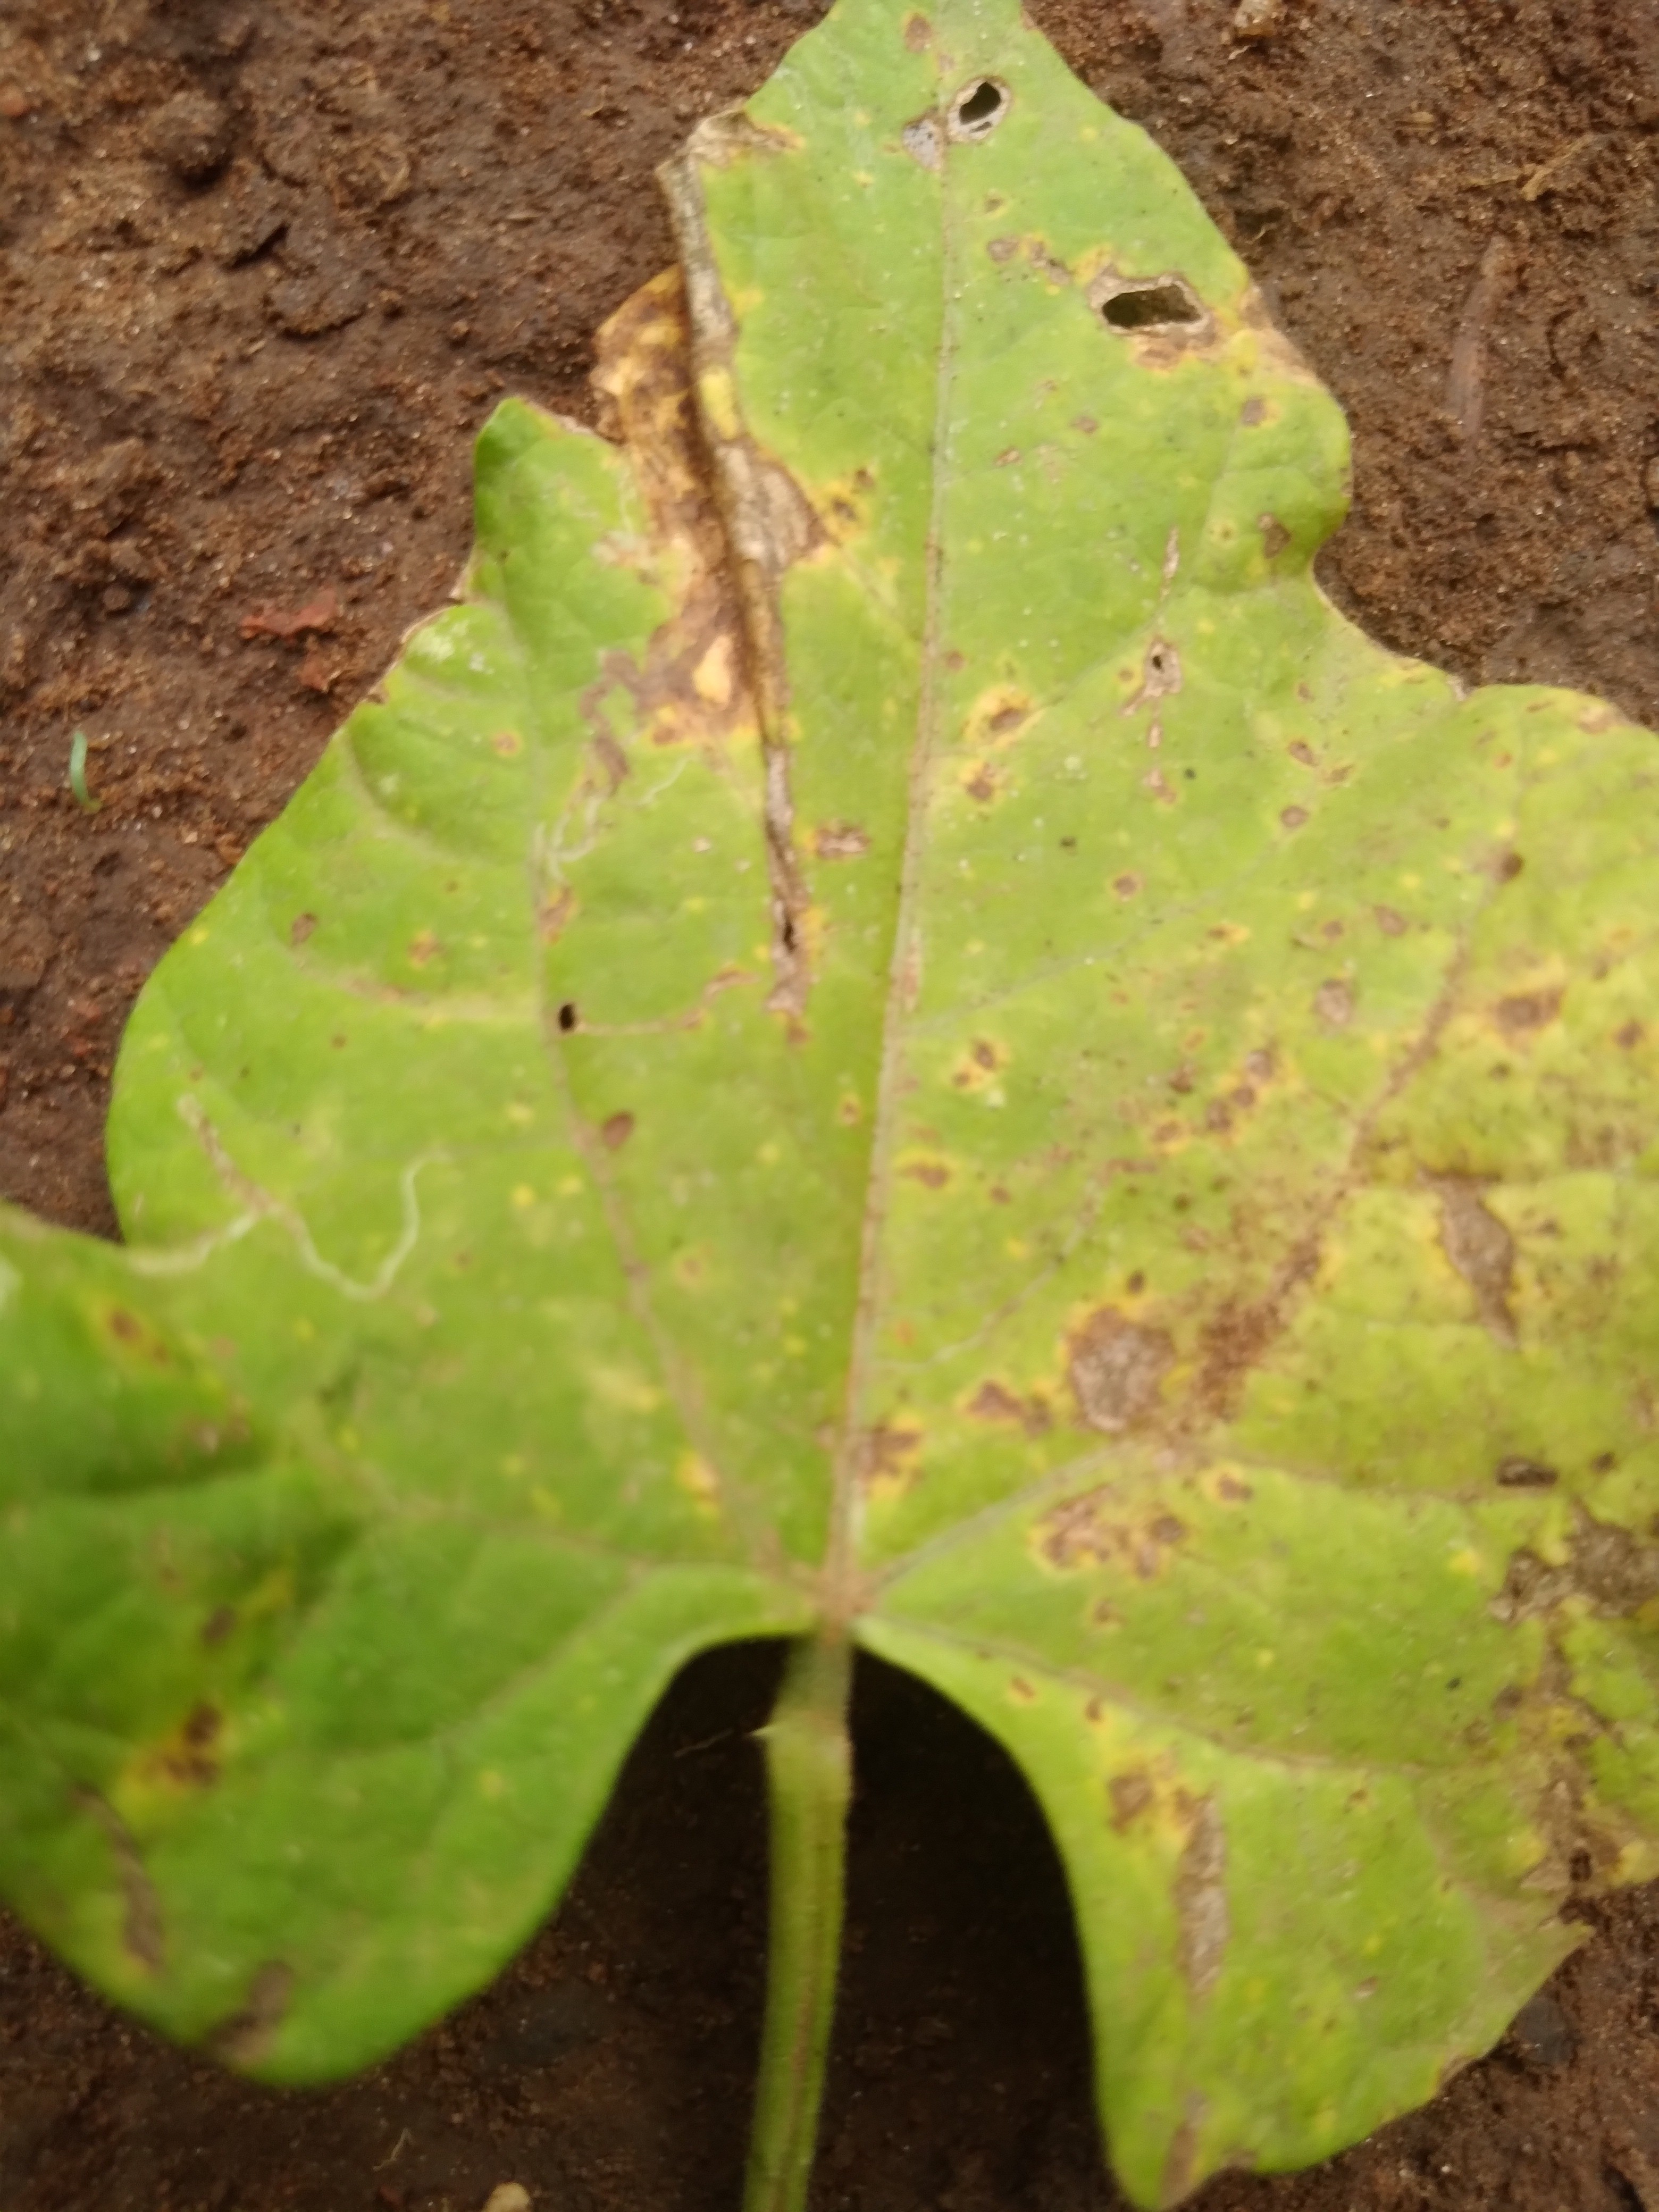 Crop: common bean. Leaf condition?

rust
